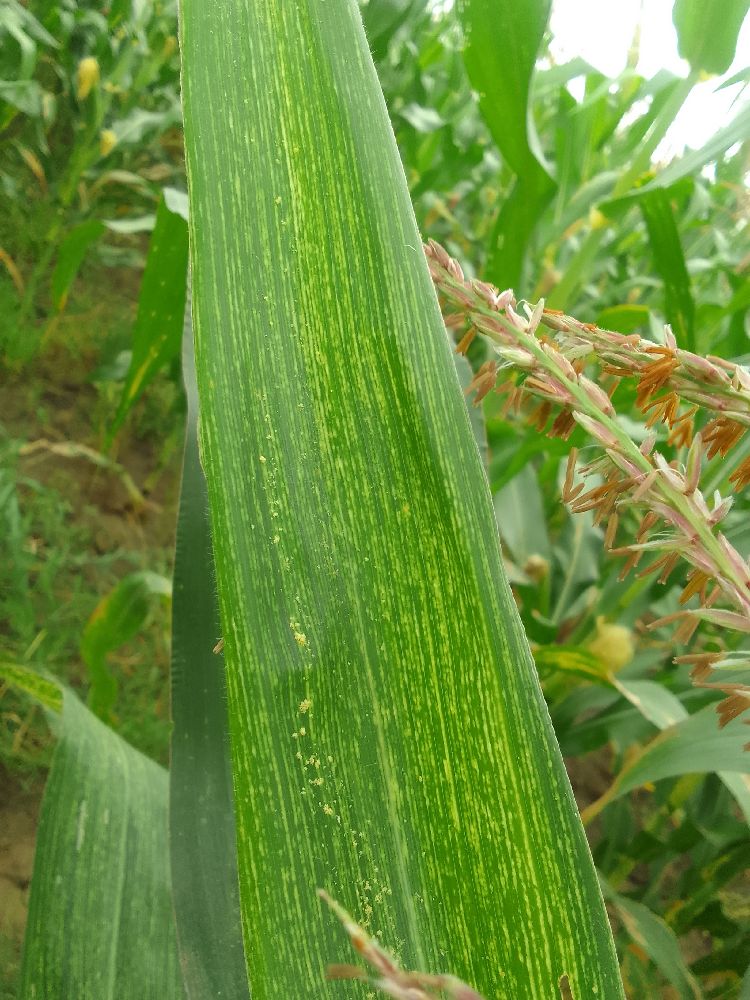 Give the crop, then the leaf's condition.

maize, maize streak virus
